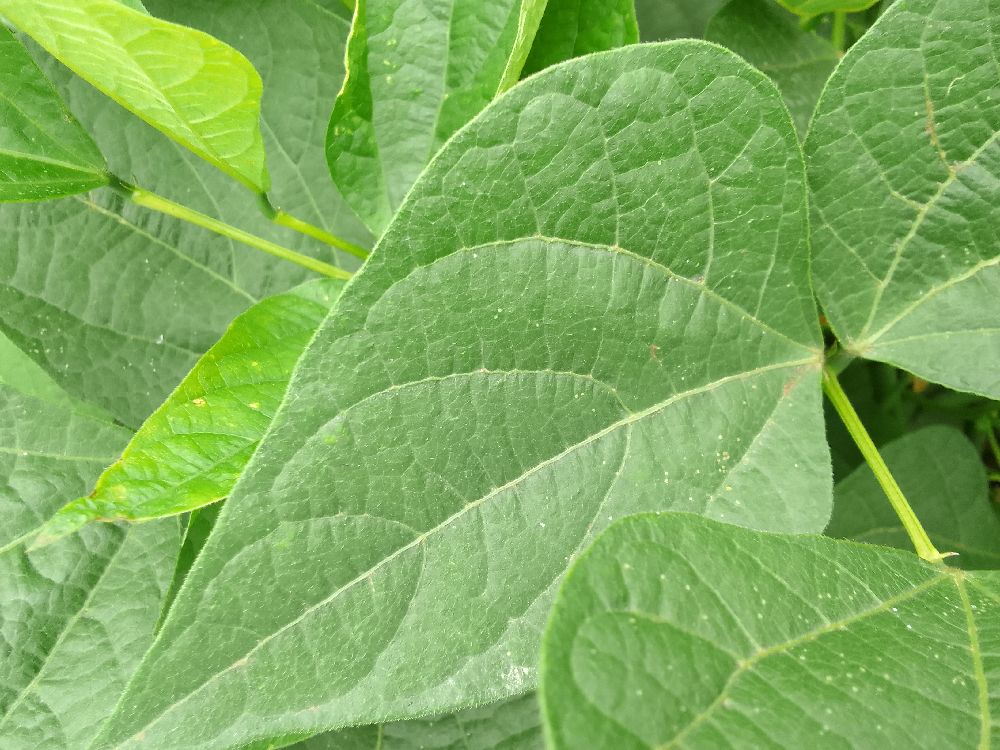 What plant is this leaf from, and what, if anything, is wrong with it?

common bean, healthy
